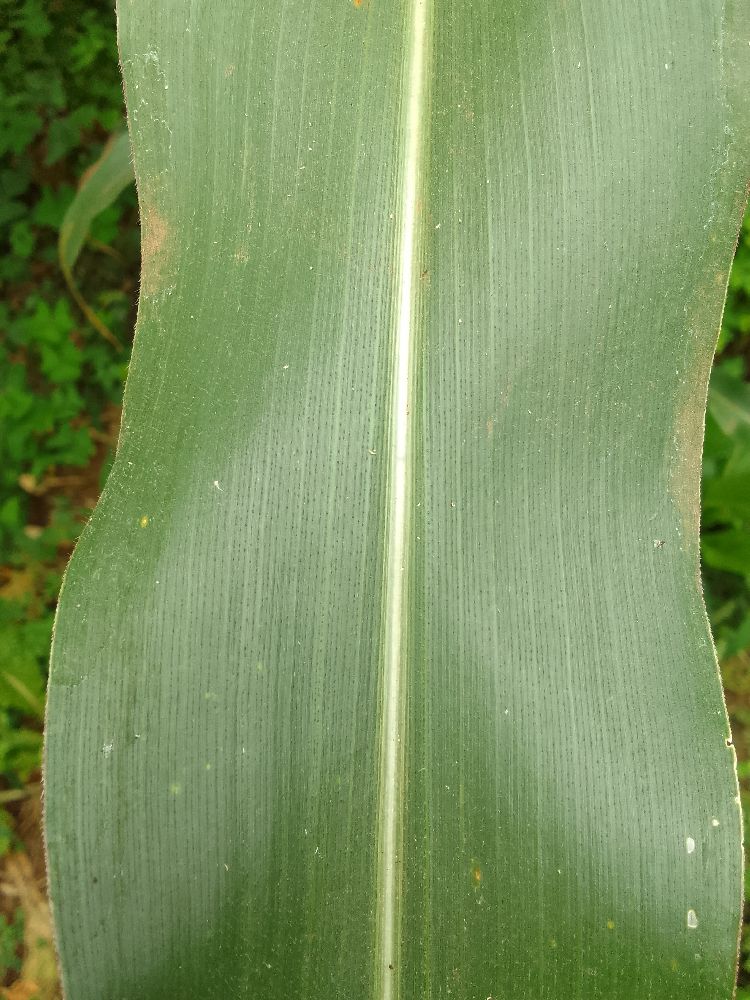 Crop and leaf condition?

maize, healthy
